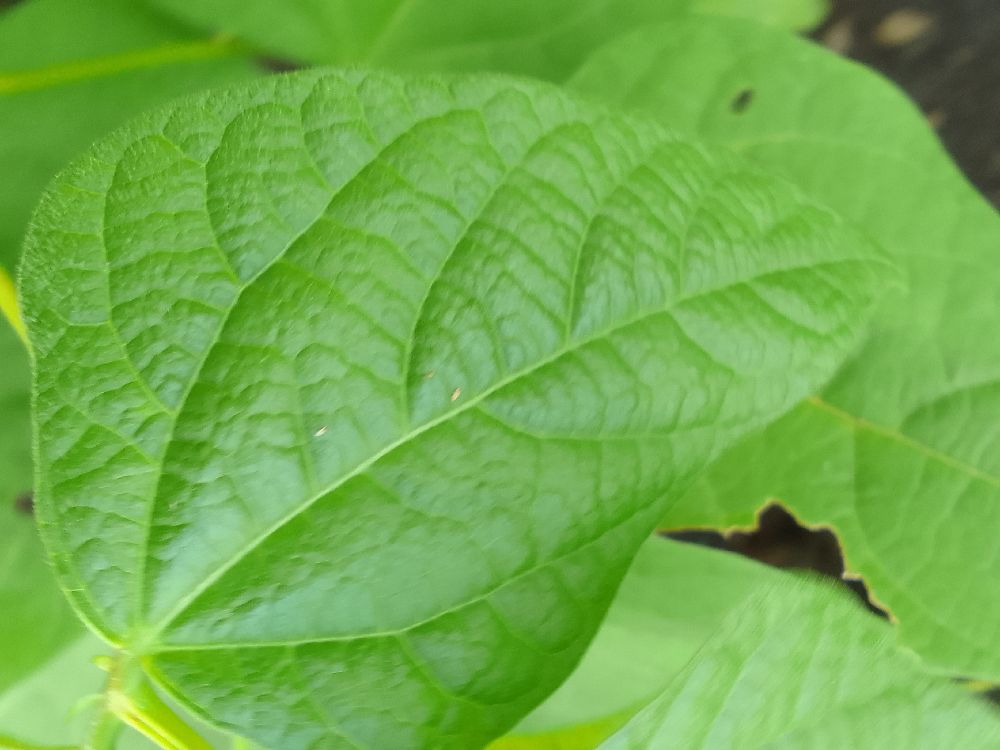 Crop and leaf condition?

common bean, healthy
